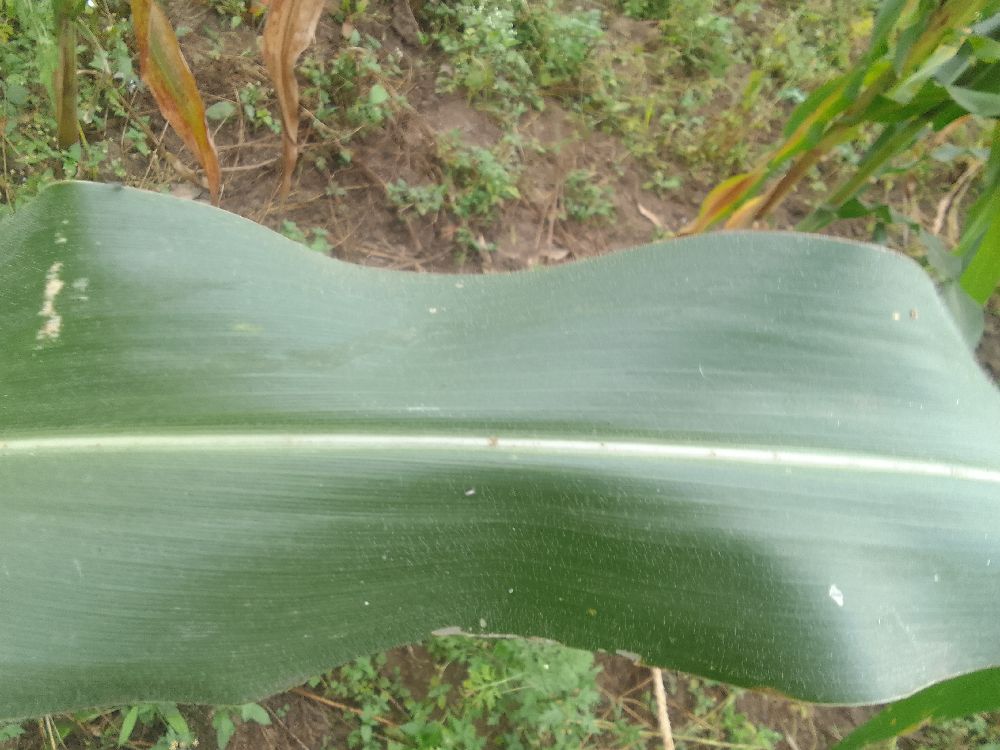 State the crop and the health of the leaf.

maize, healthy
